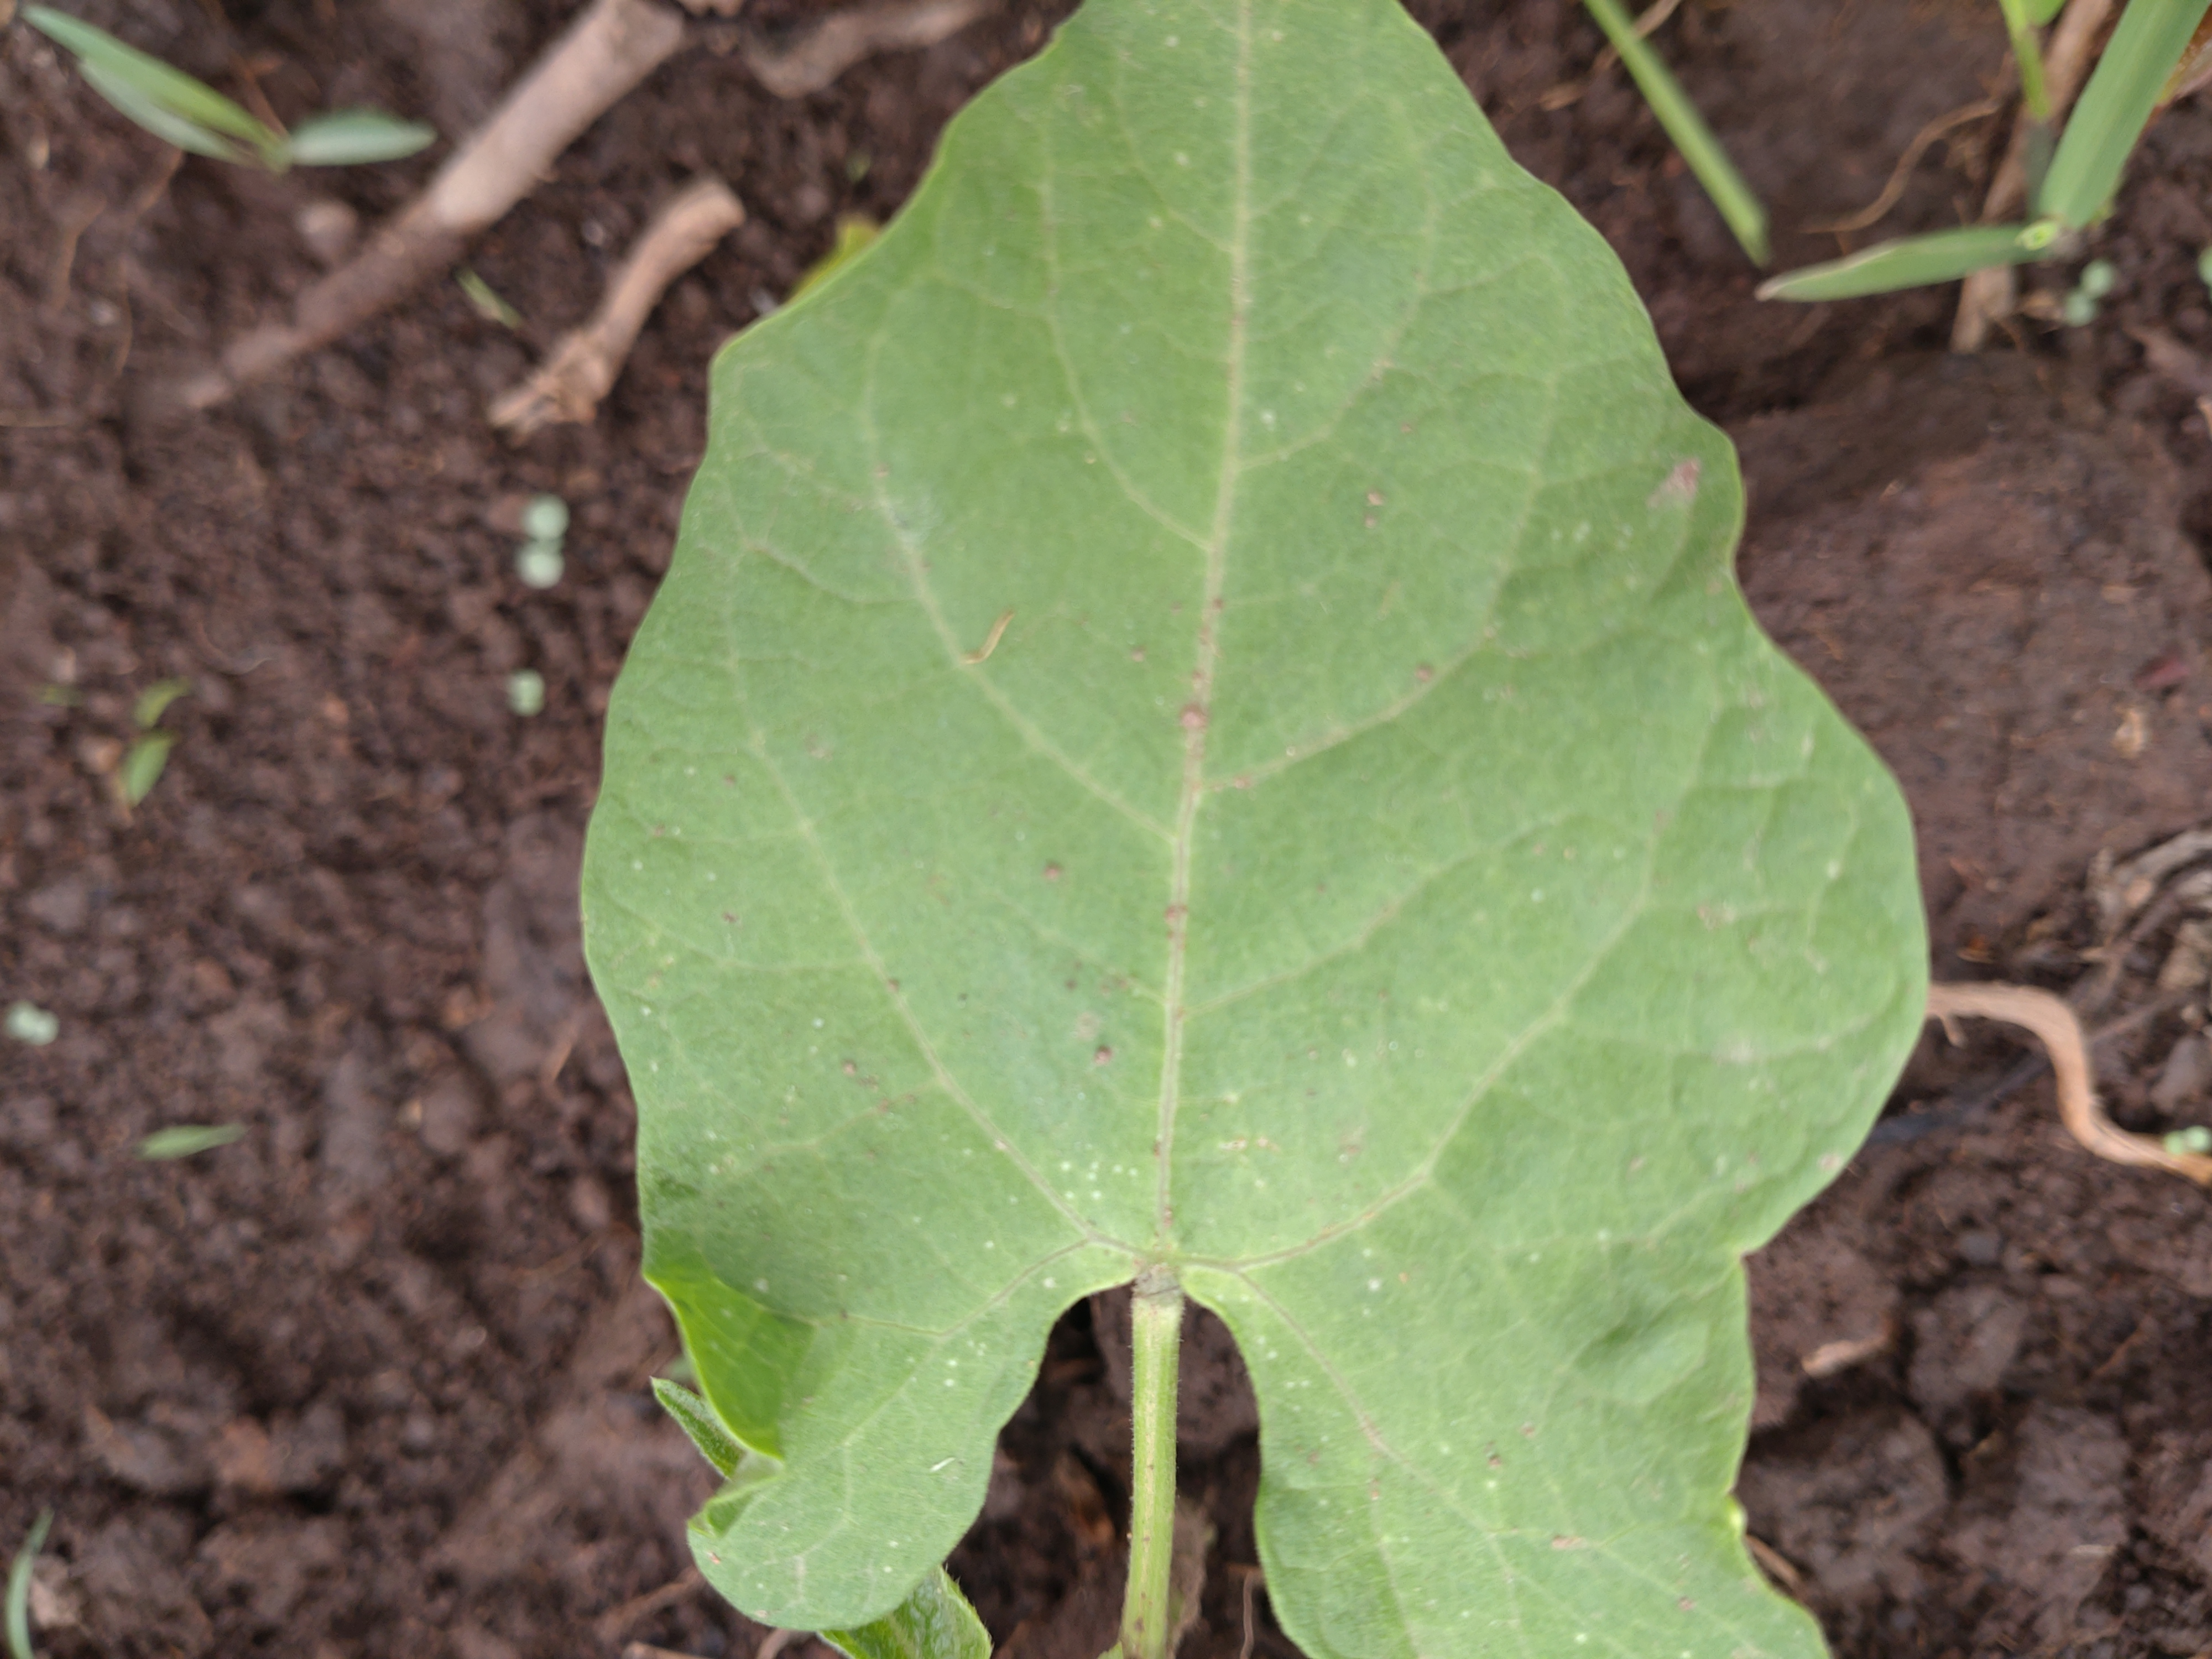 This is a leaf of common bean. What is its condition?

healthy
